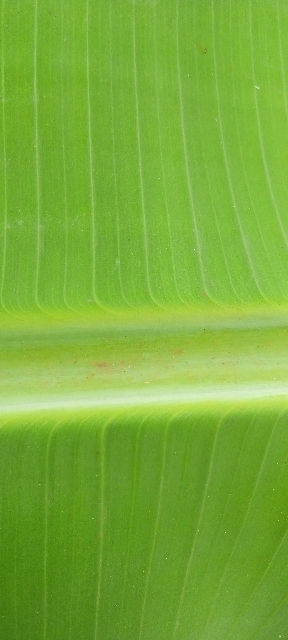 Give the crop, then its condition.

banana, healthy
